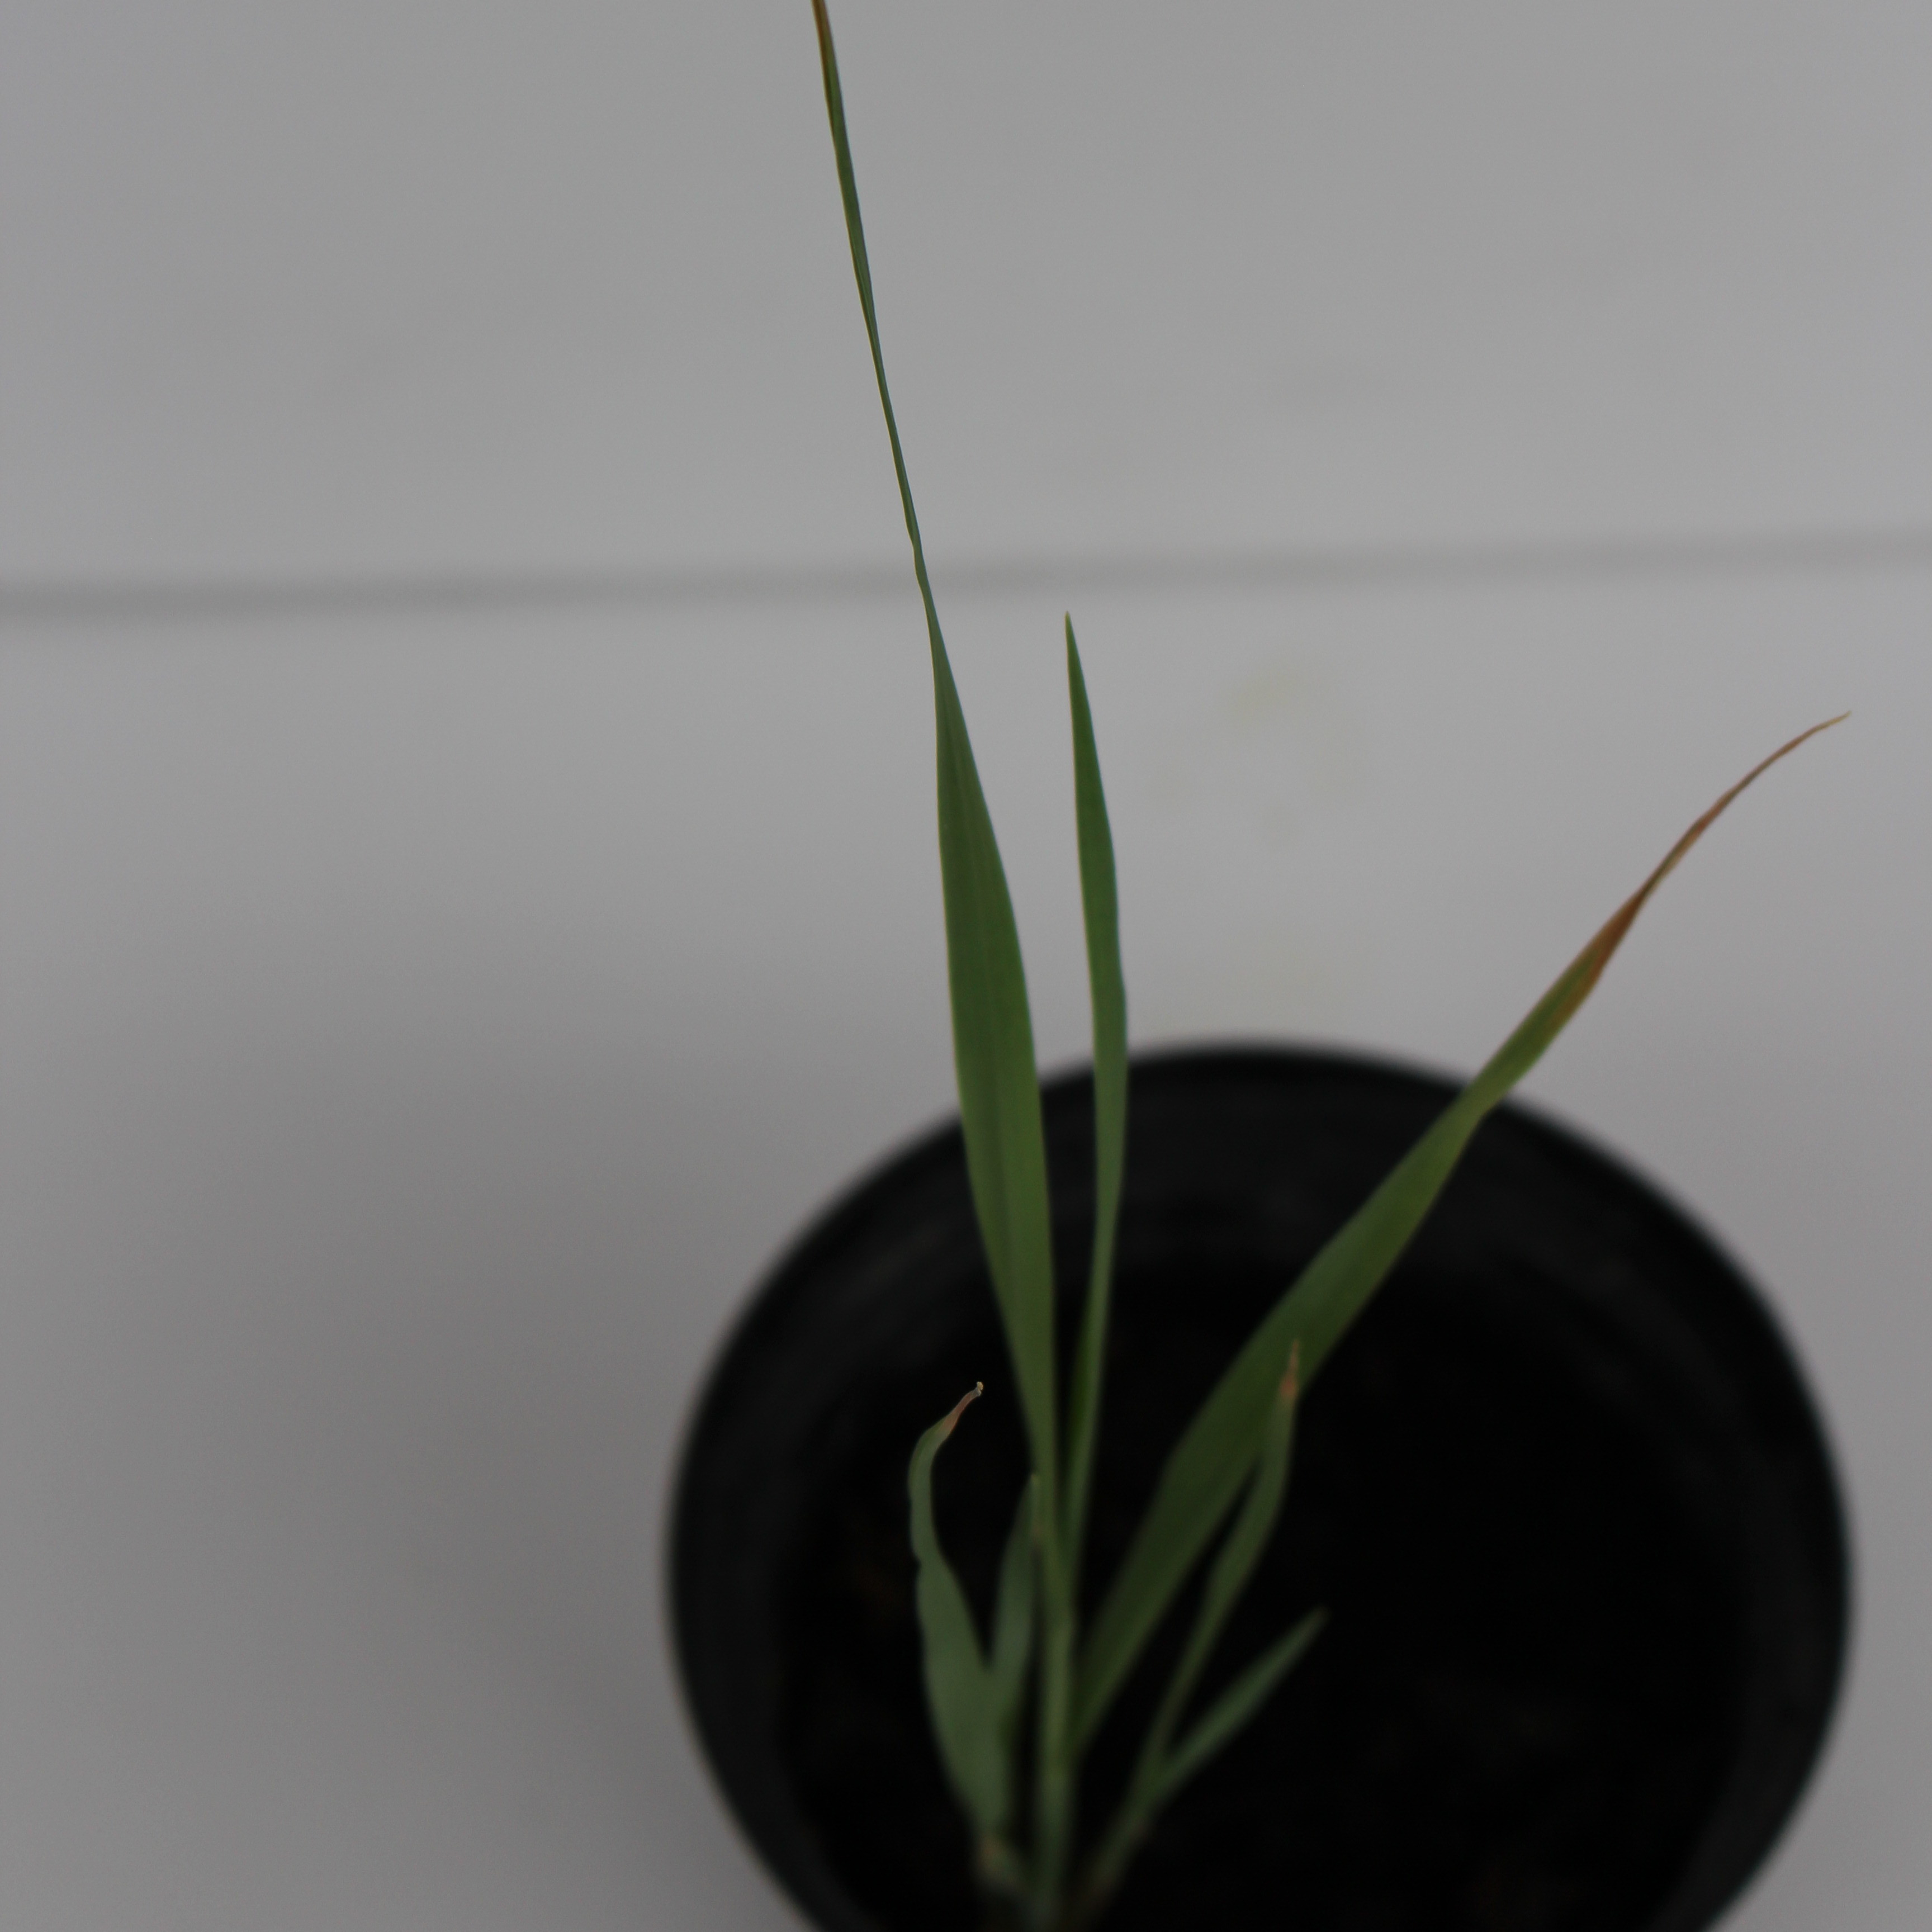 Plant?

Avena sterilis
